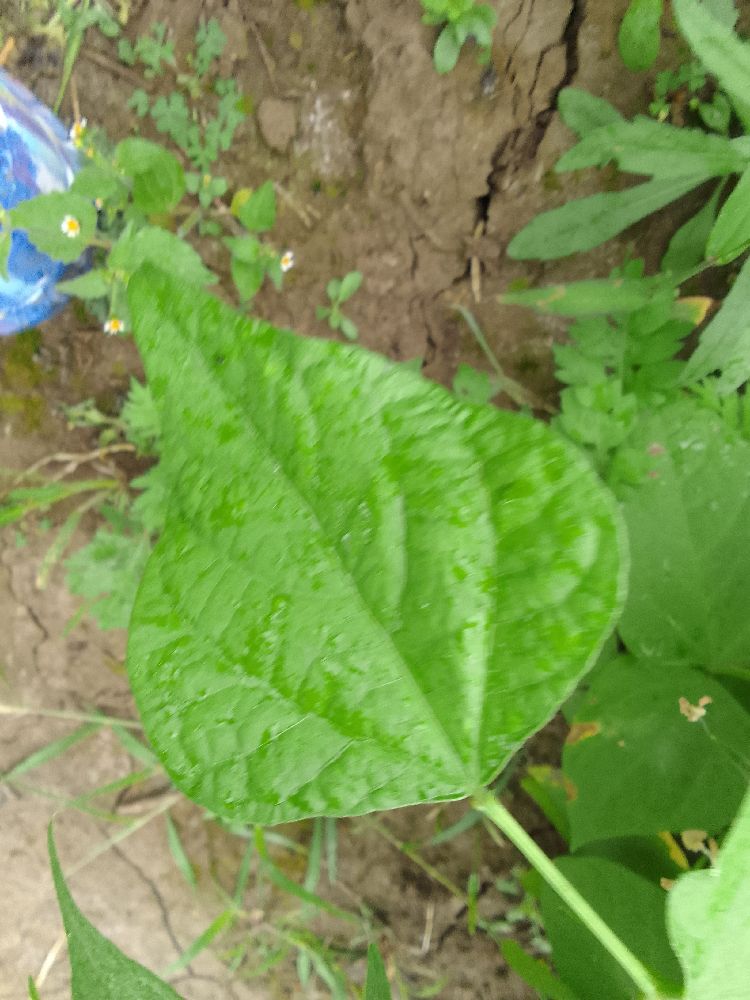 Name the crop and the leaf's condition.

common bean, healthy
